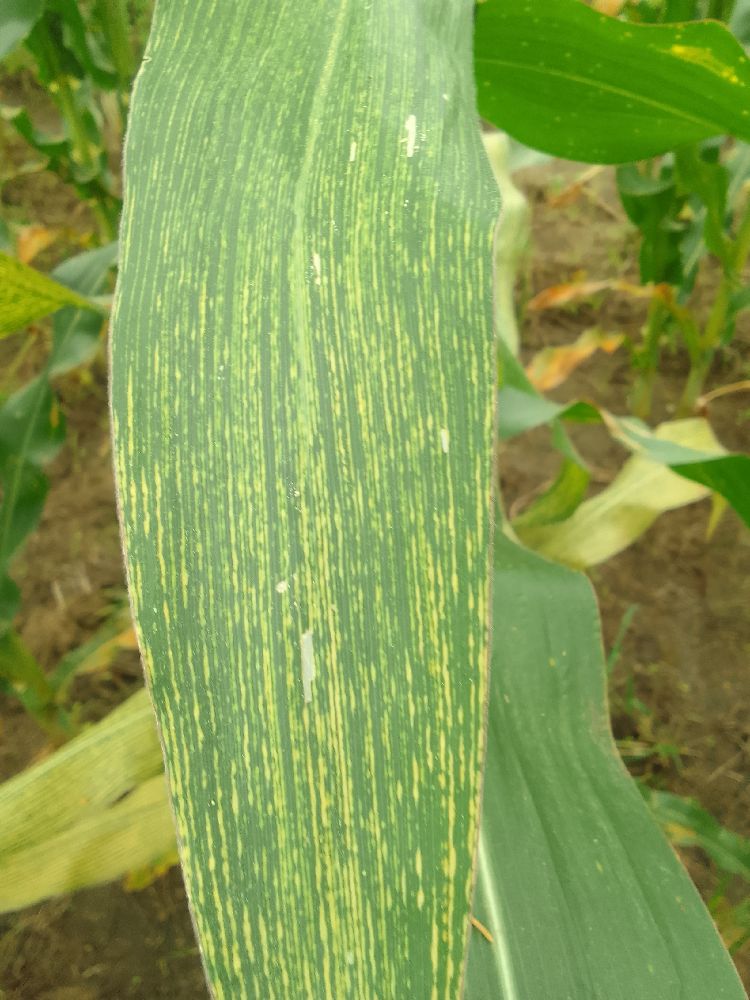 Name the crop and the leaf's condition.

maize, maize streak virus
